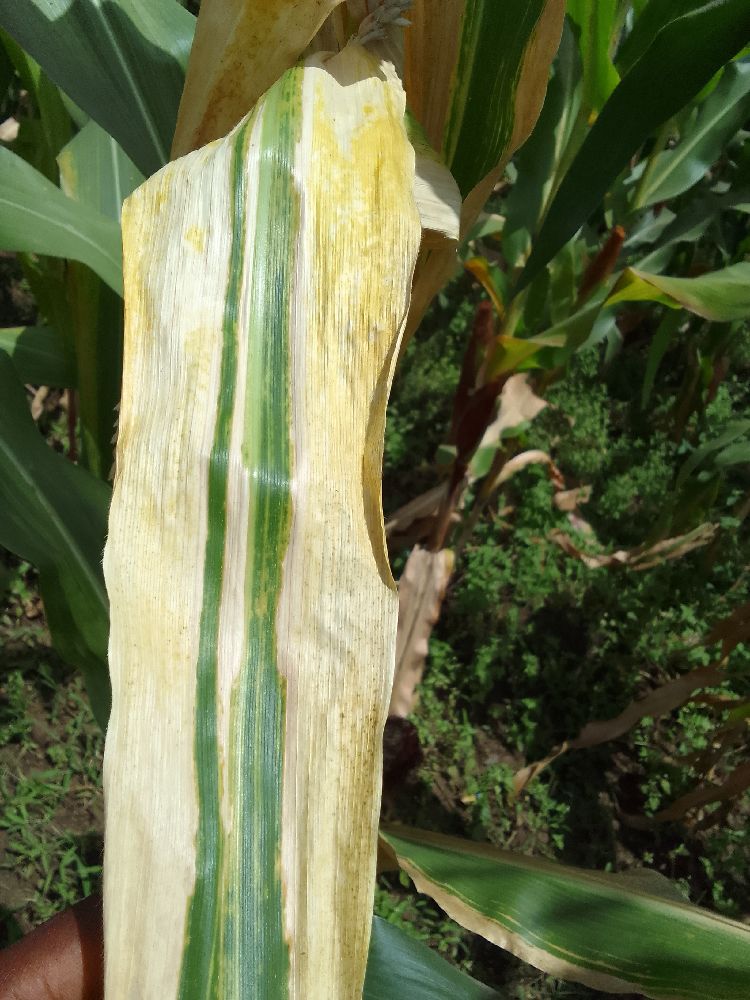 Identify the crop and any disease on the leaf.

maize, maize lethal necrosis
